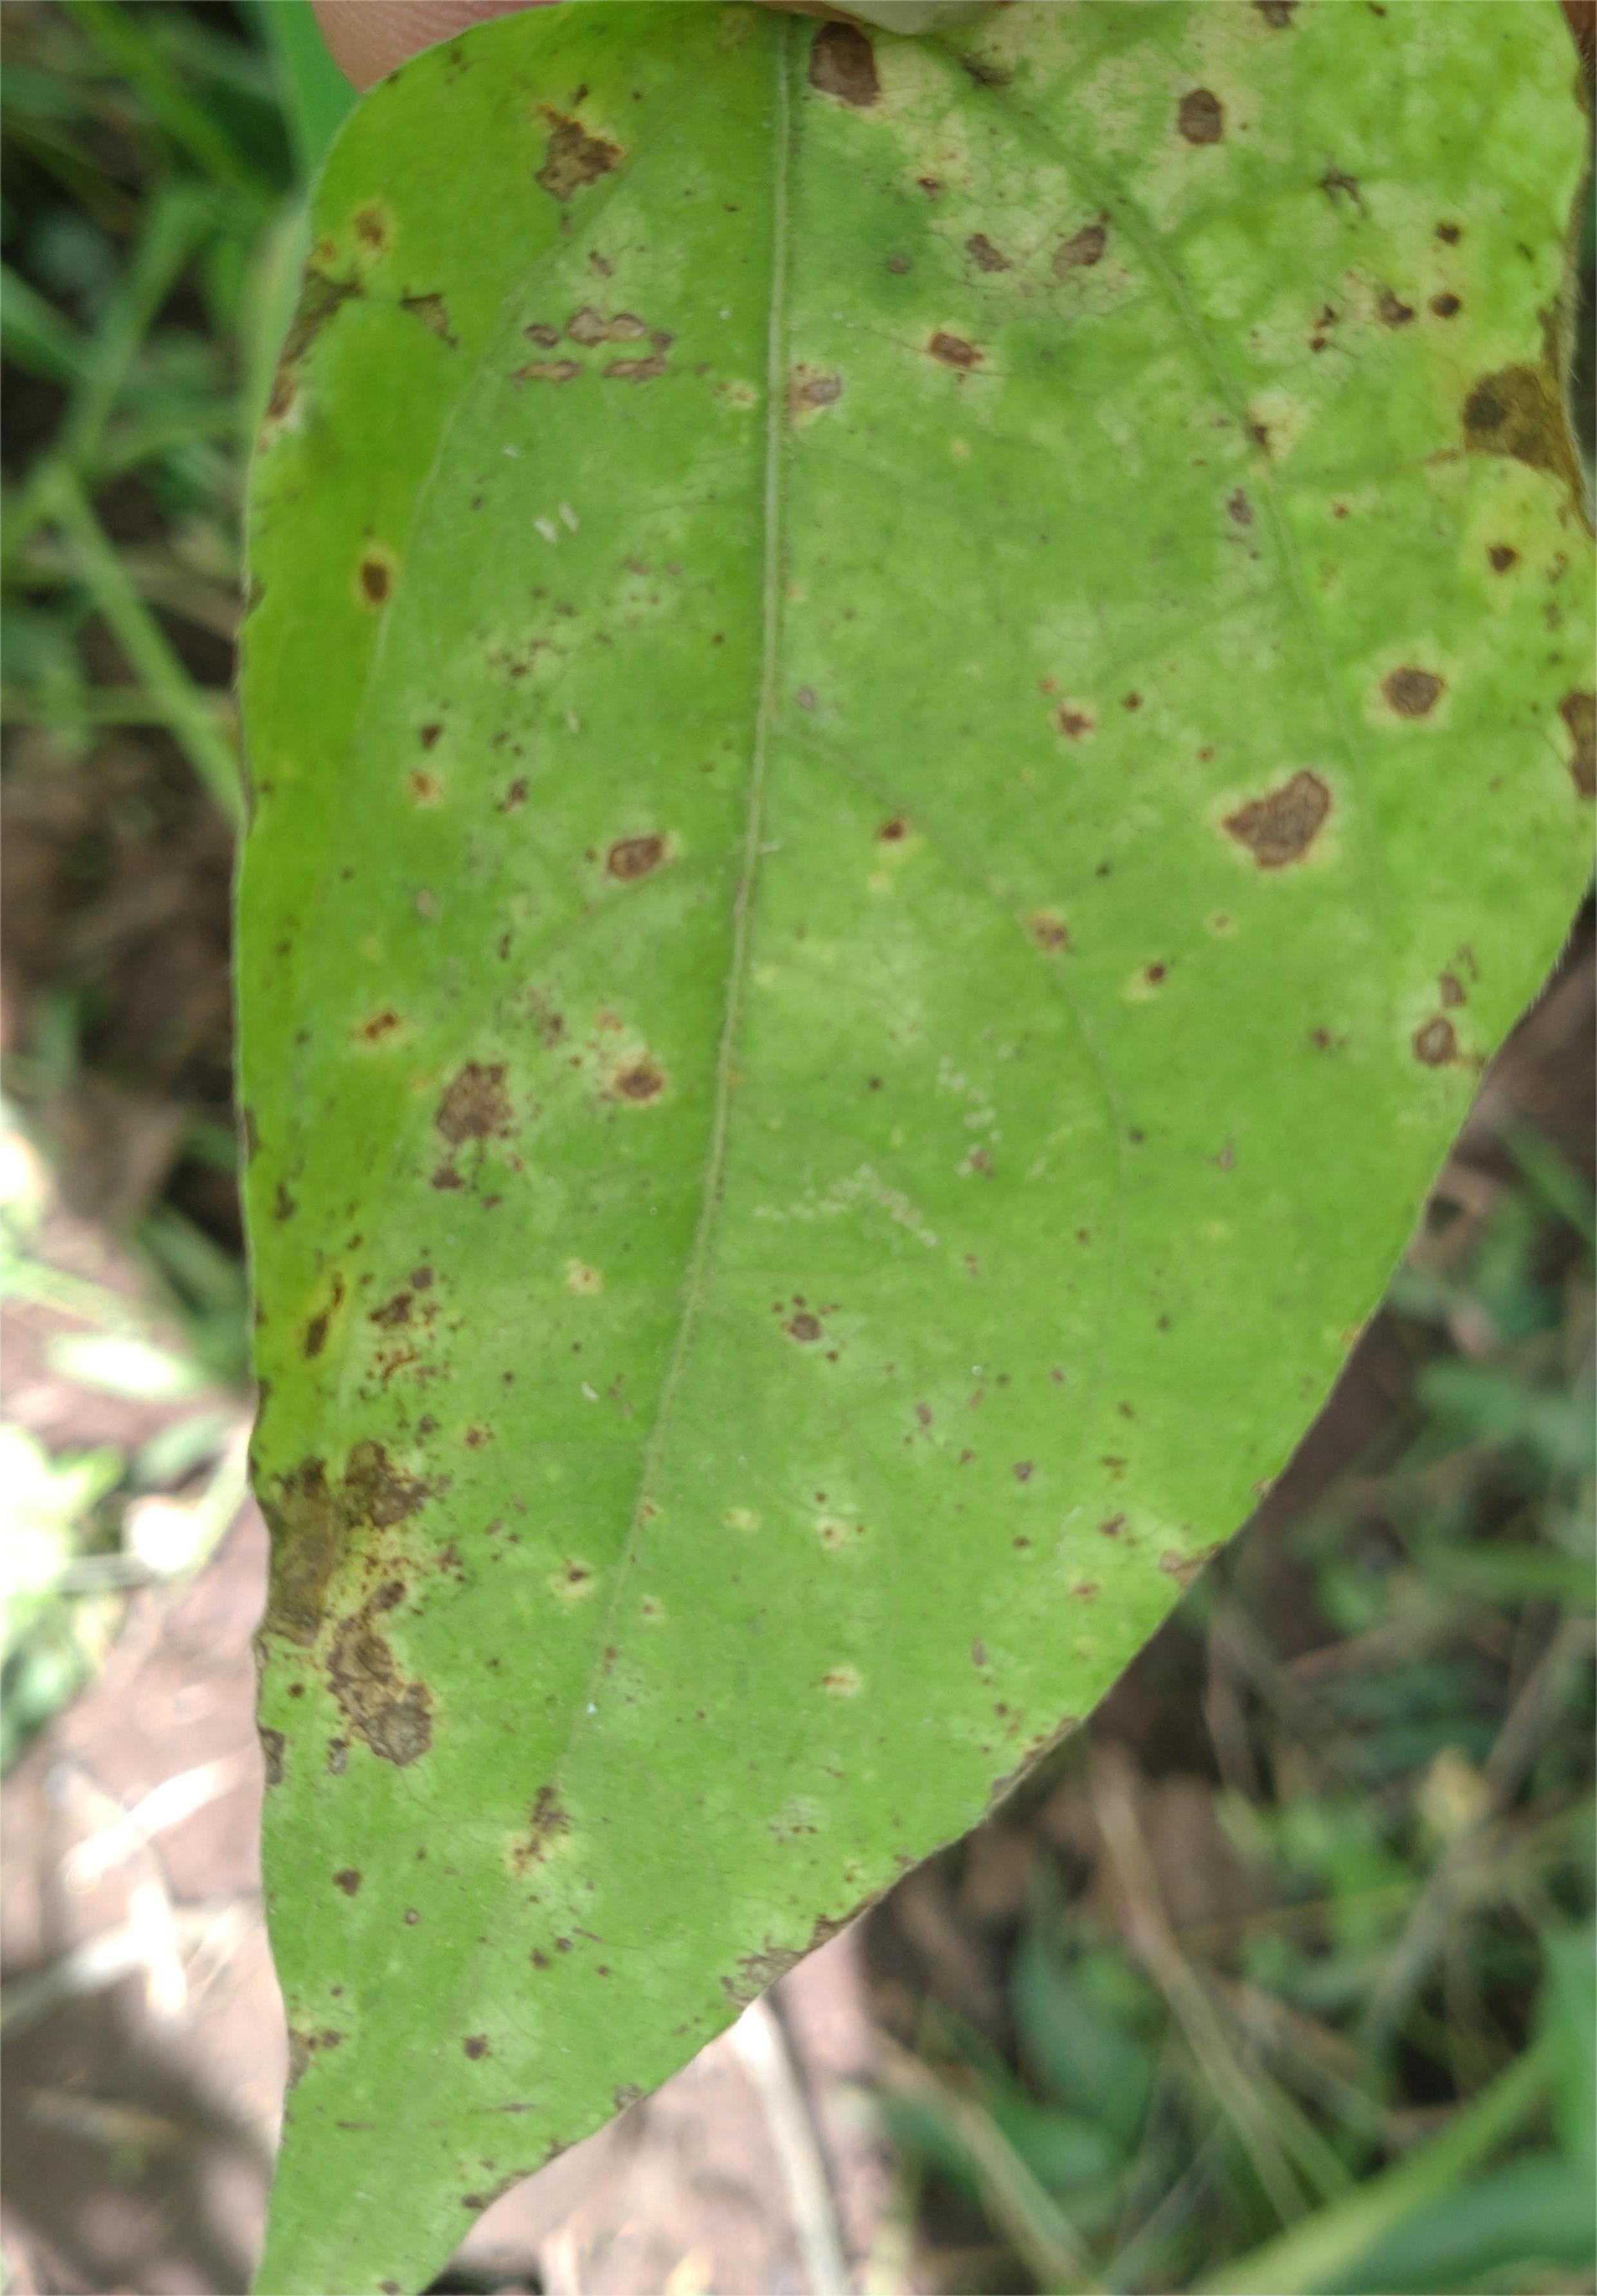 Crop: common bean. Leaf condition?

rust
